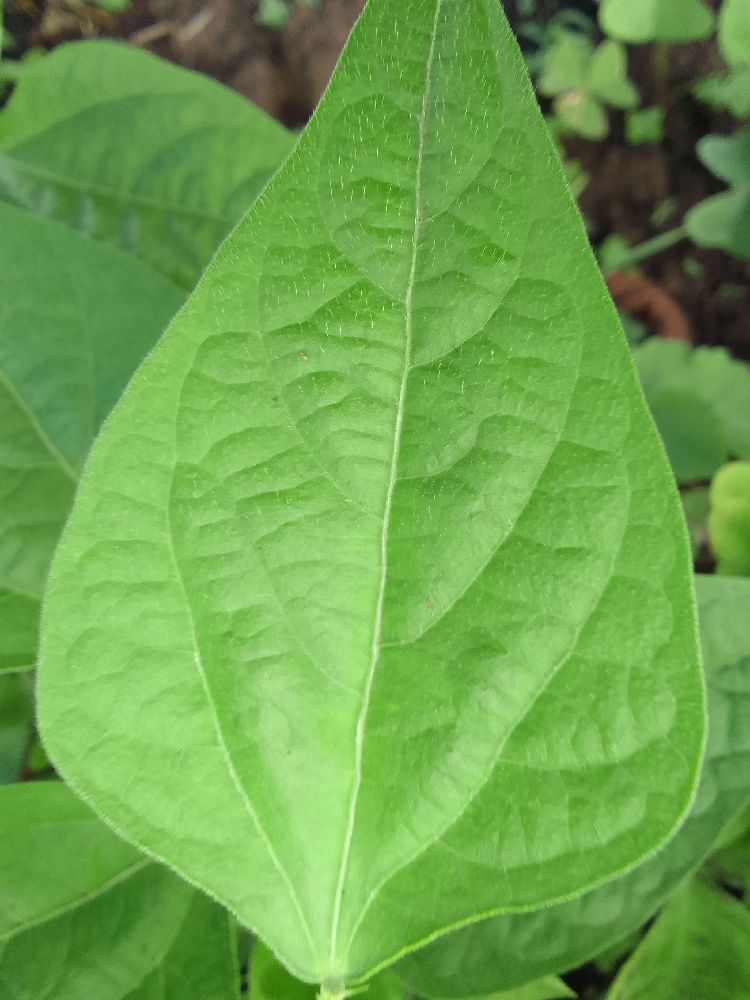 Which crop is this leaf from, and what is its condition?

common bean, healthy
